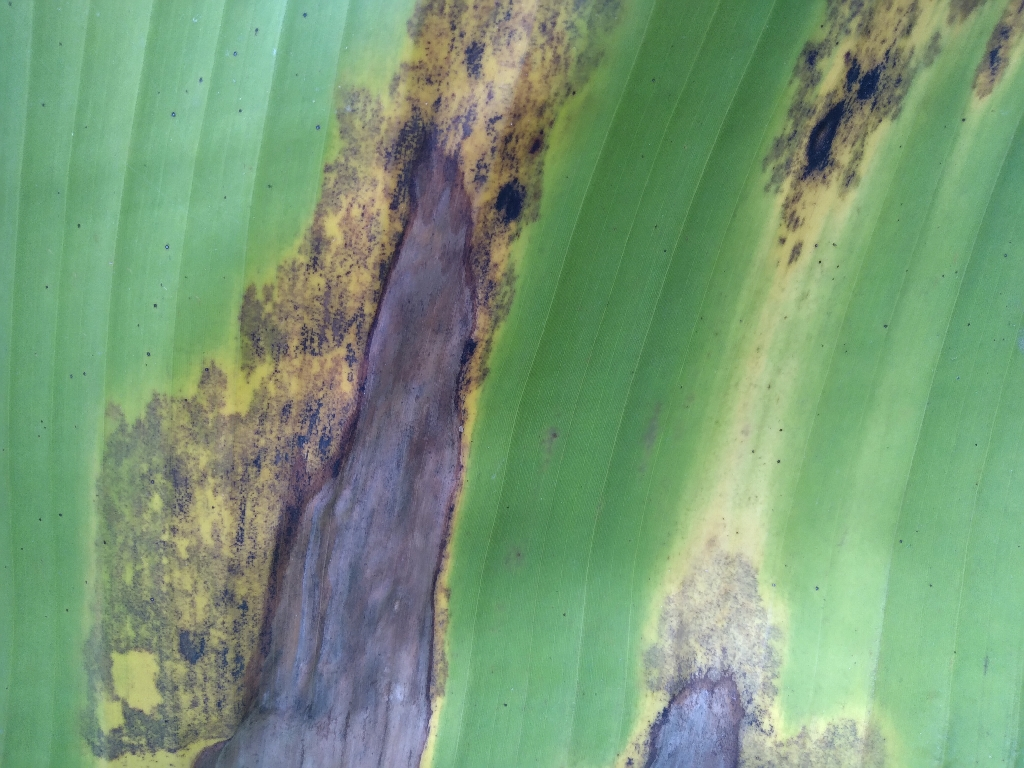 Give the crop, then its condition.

banana, black sigatoka
